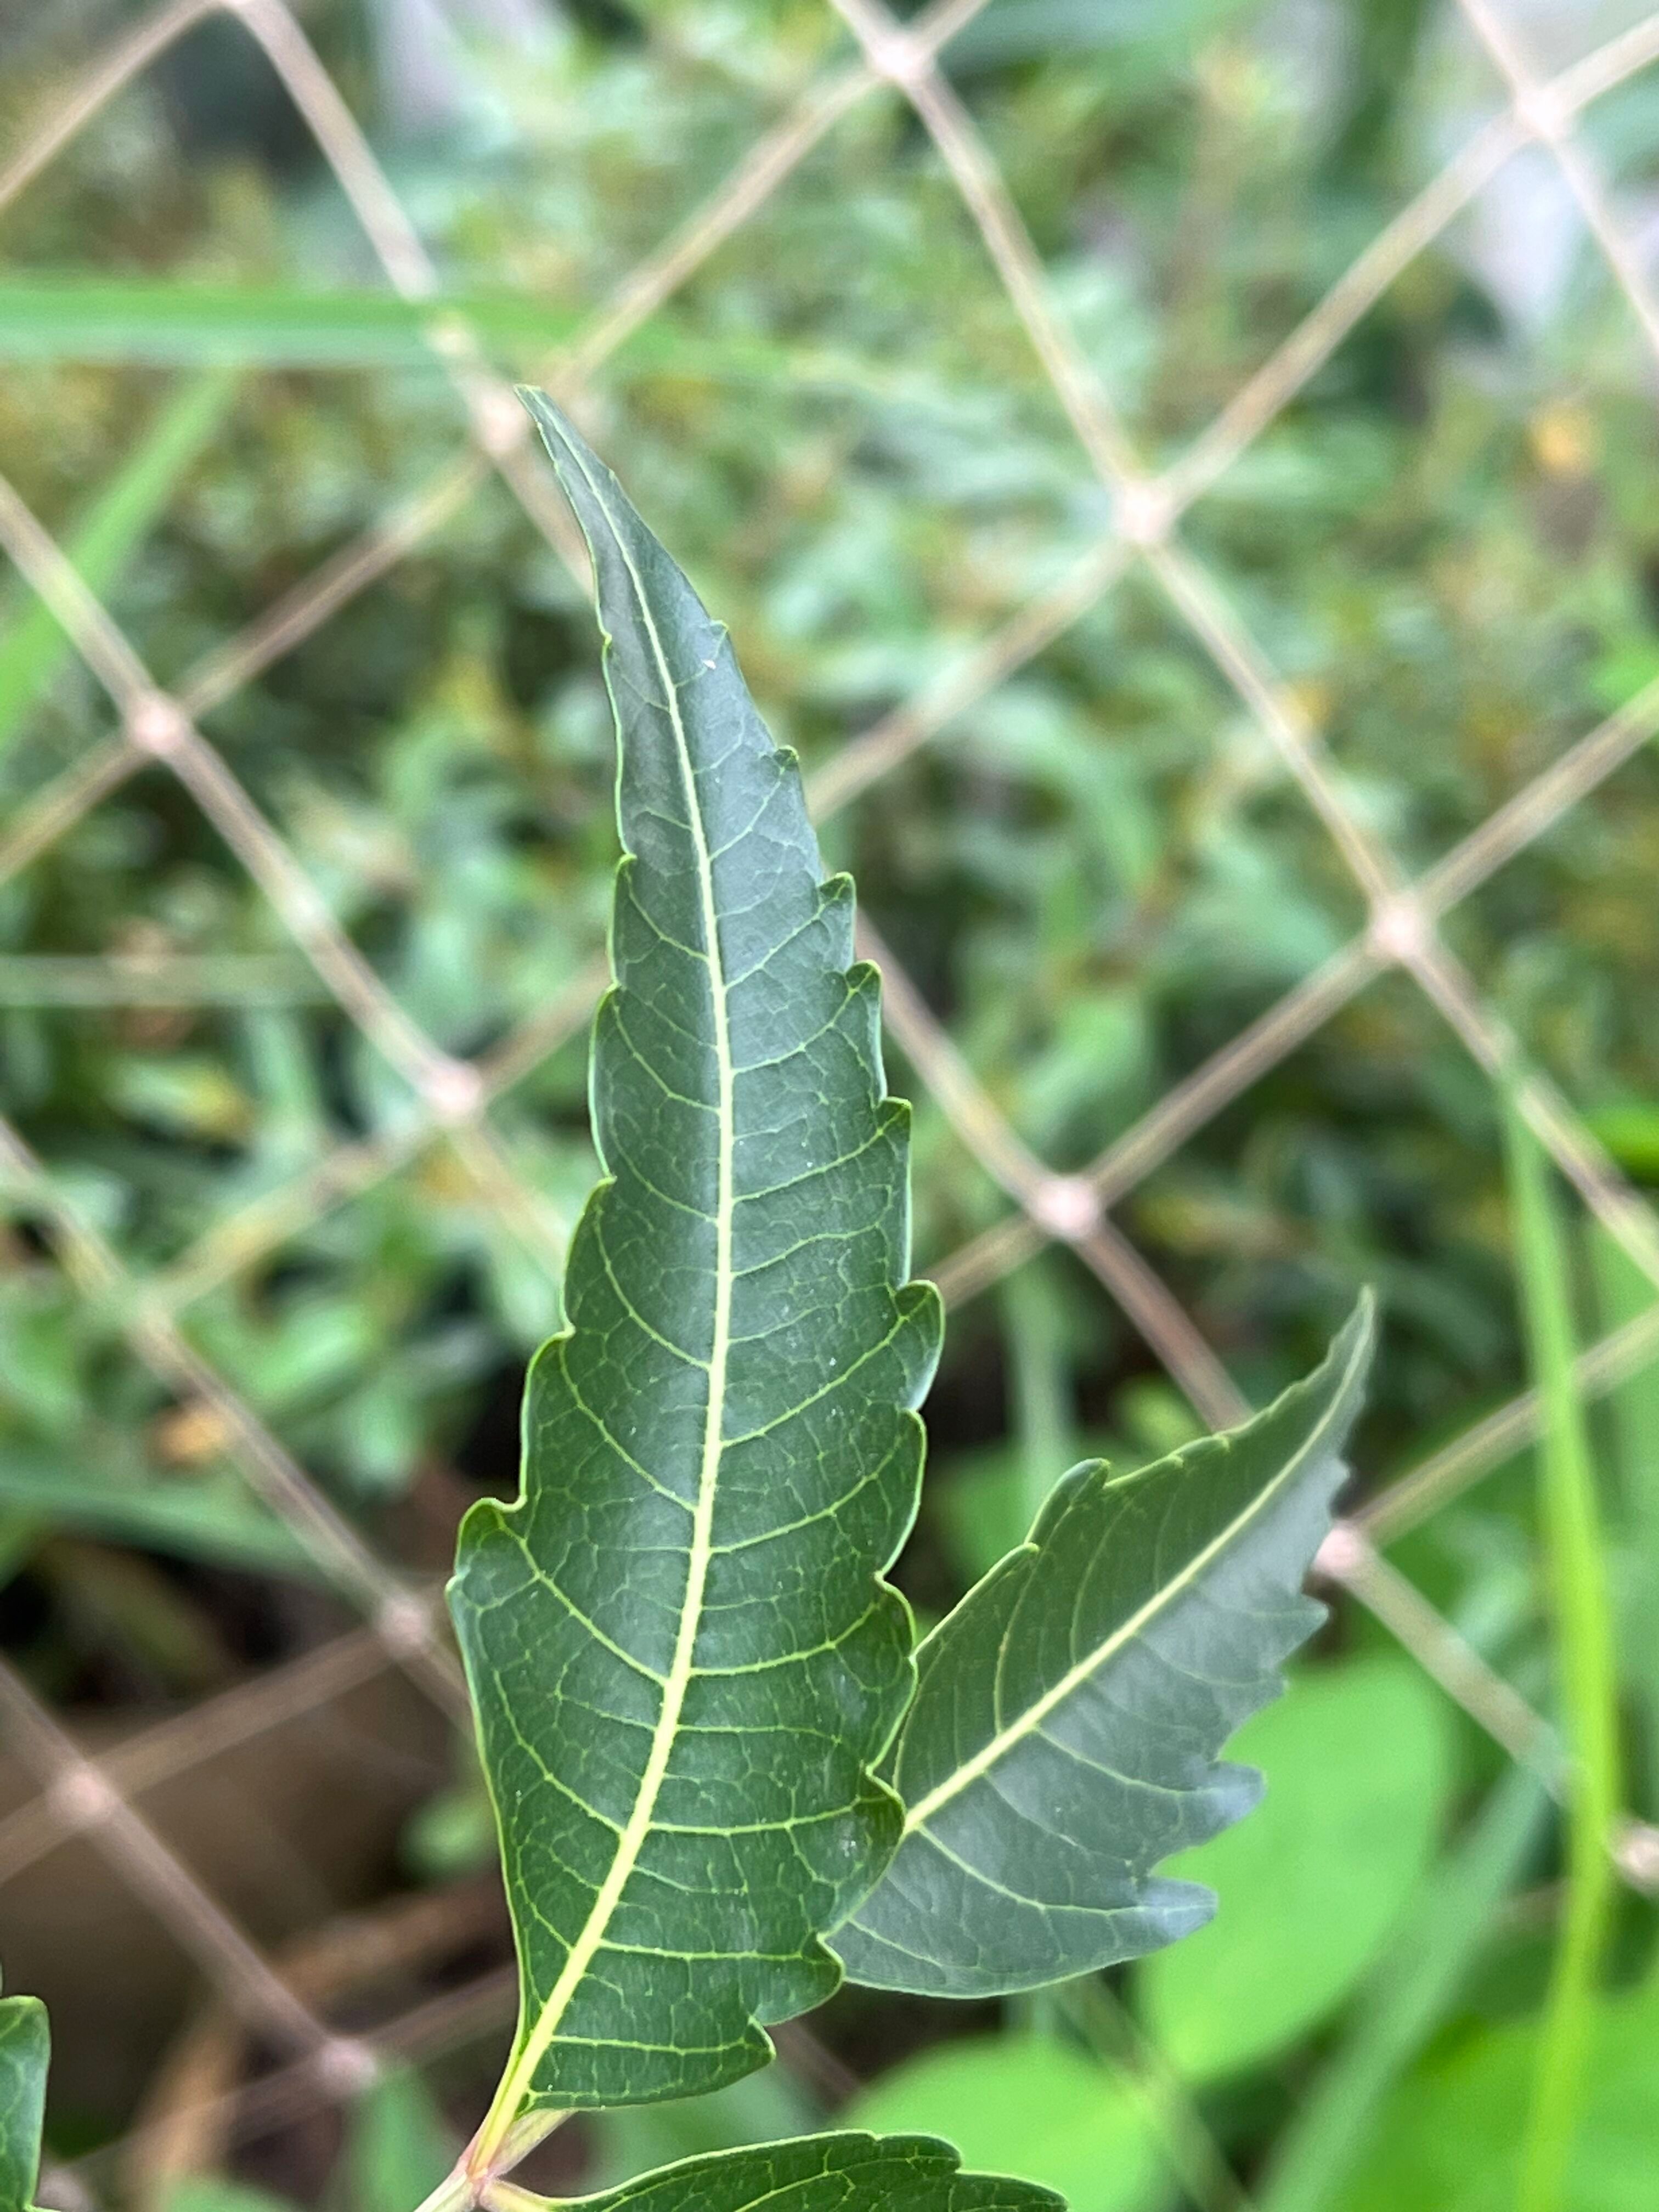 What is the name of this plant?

neem
